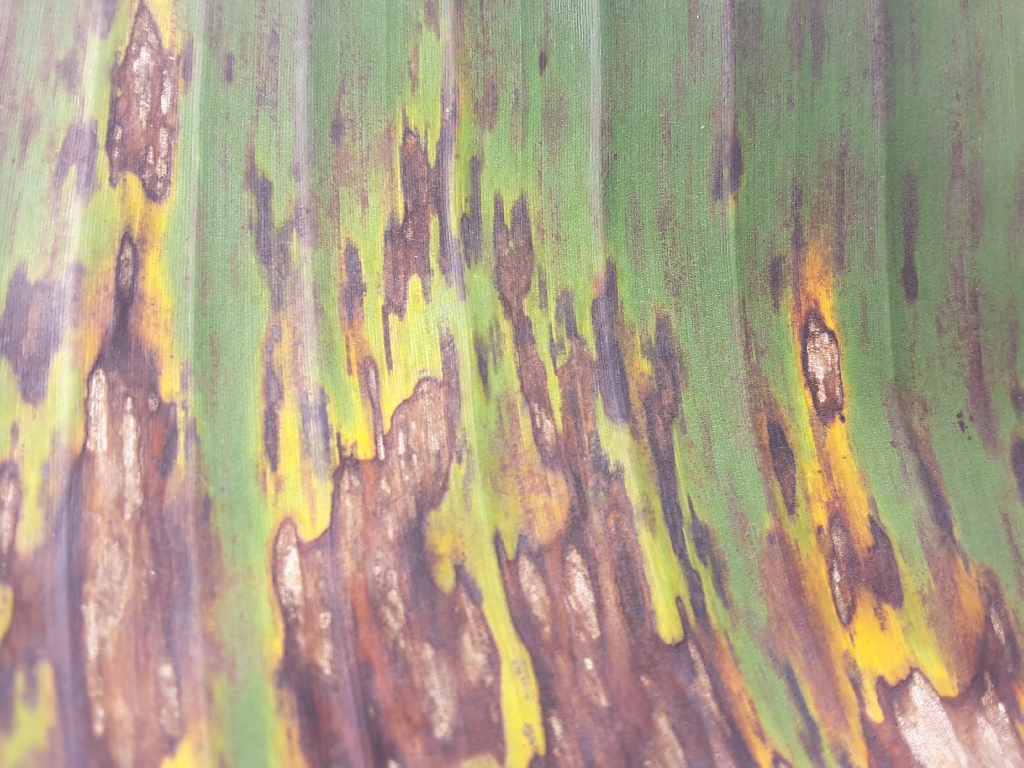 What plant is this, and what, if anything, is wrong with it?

banana, black sigatoka
